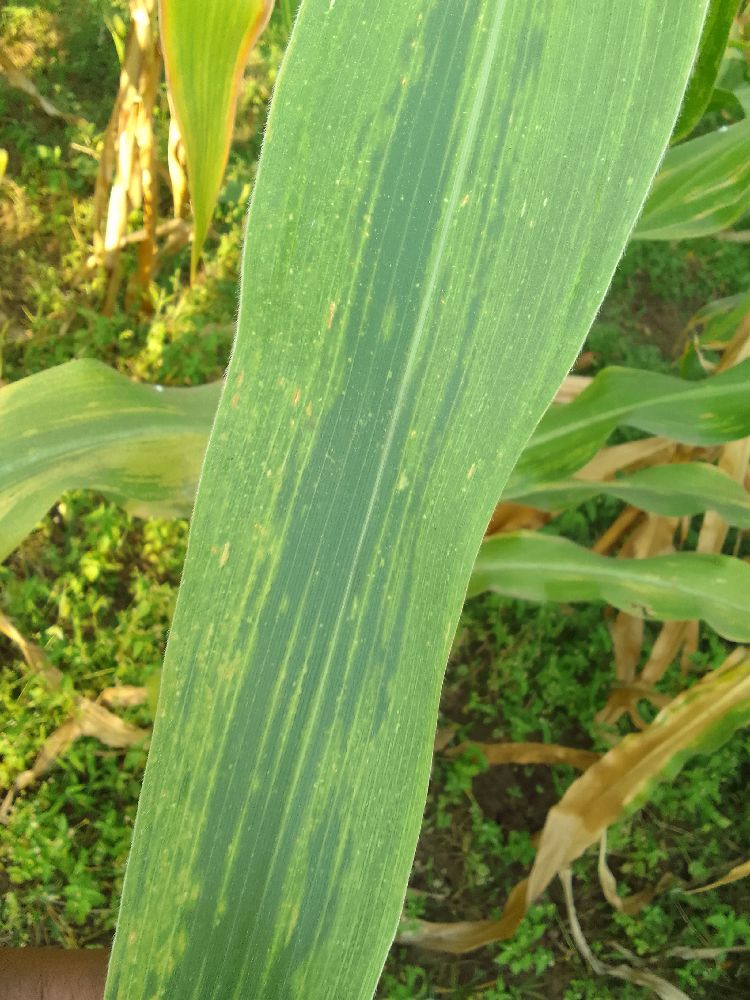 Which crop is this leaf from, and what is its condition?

maize, maize lethal necrosis
